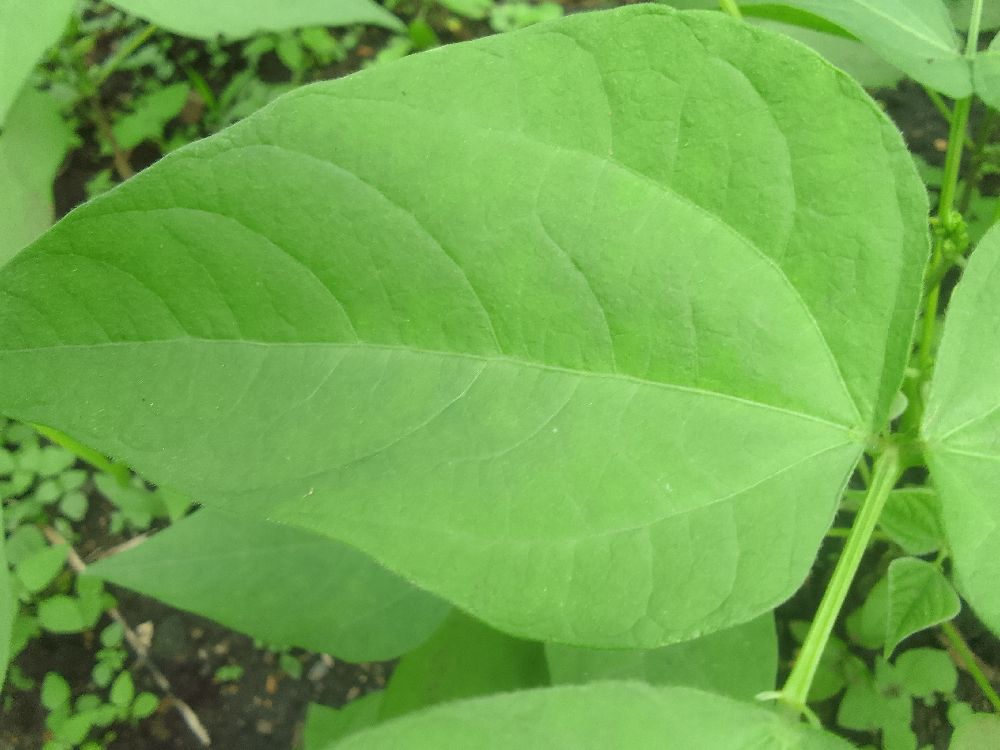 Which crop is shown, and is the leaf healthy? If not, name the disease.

common bean, healthy
